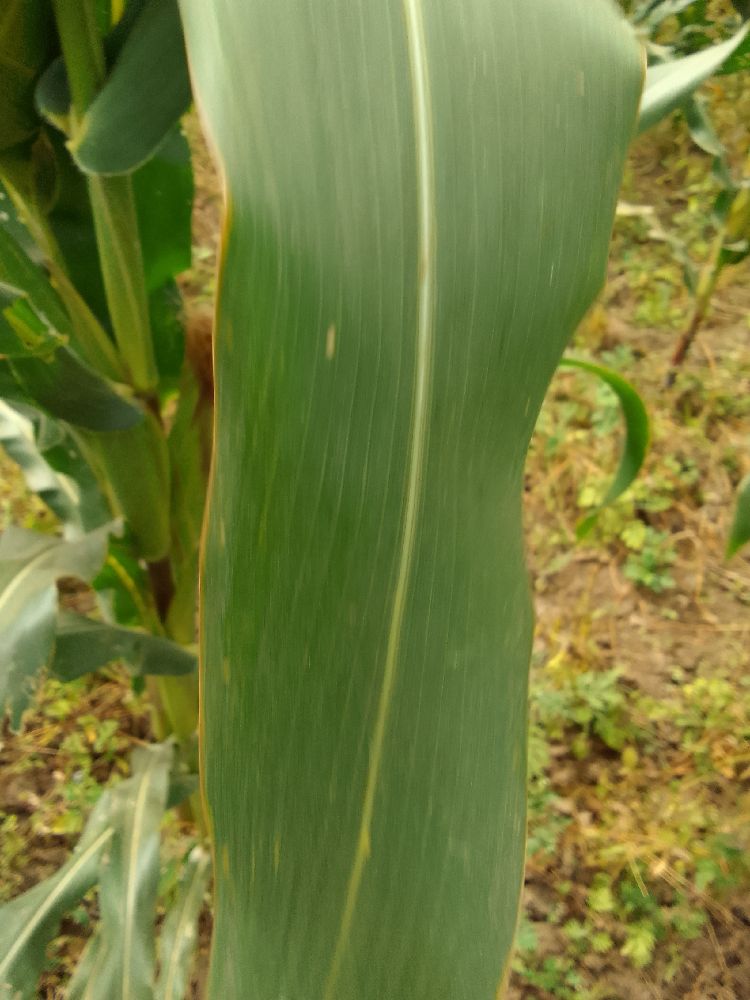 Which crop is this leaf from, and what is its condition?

maize, healthy
